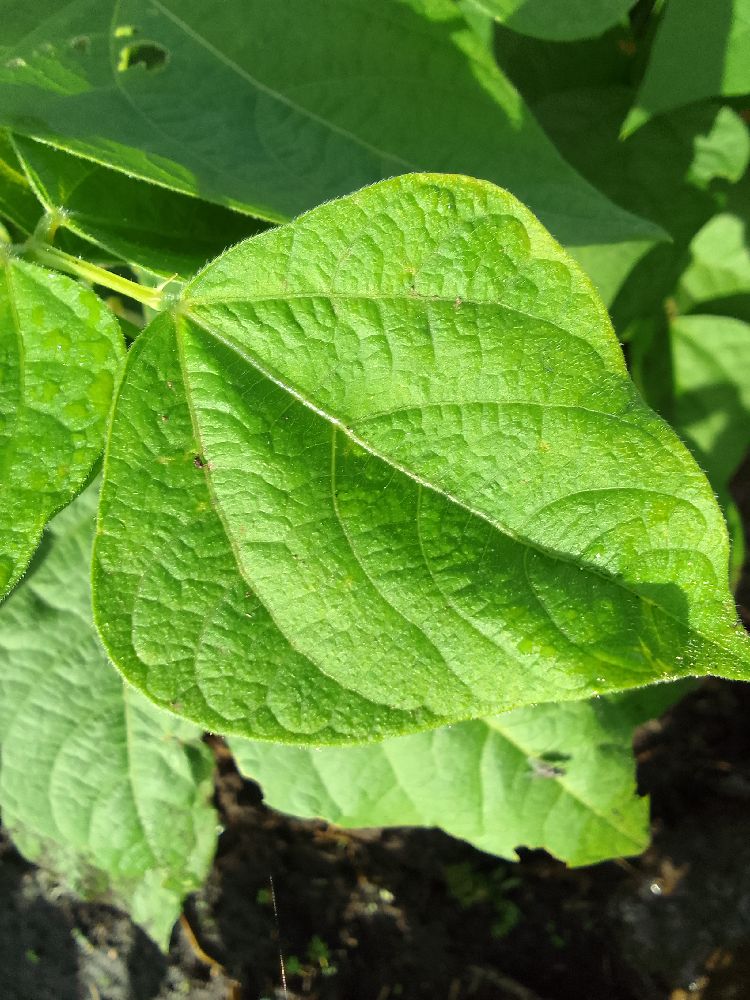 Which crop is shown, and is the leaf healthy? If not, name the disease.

common bean, healthy
